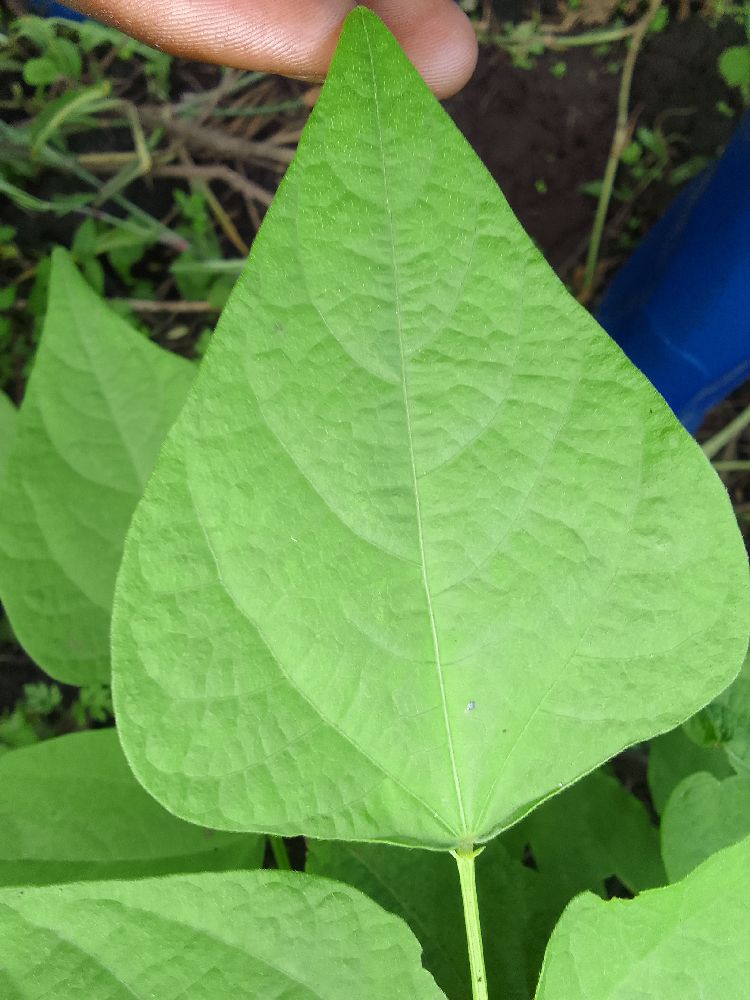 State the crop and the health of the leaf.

common bean, healthy
